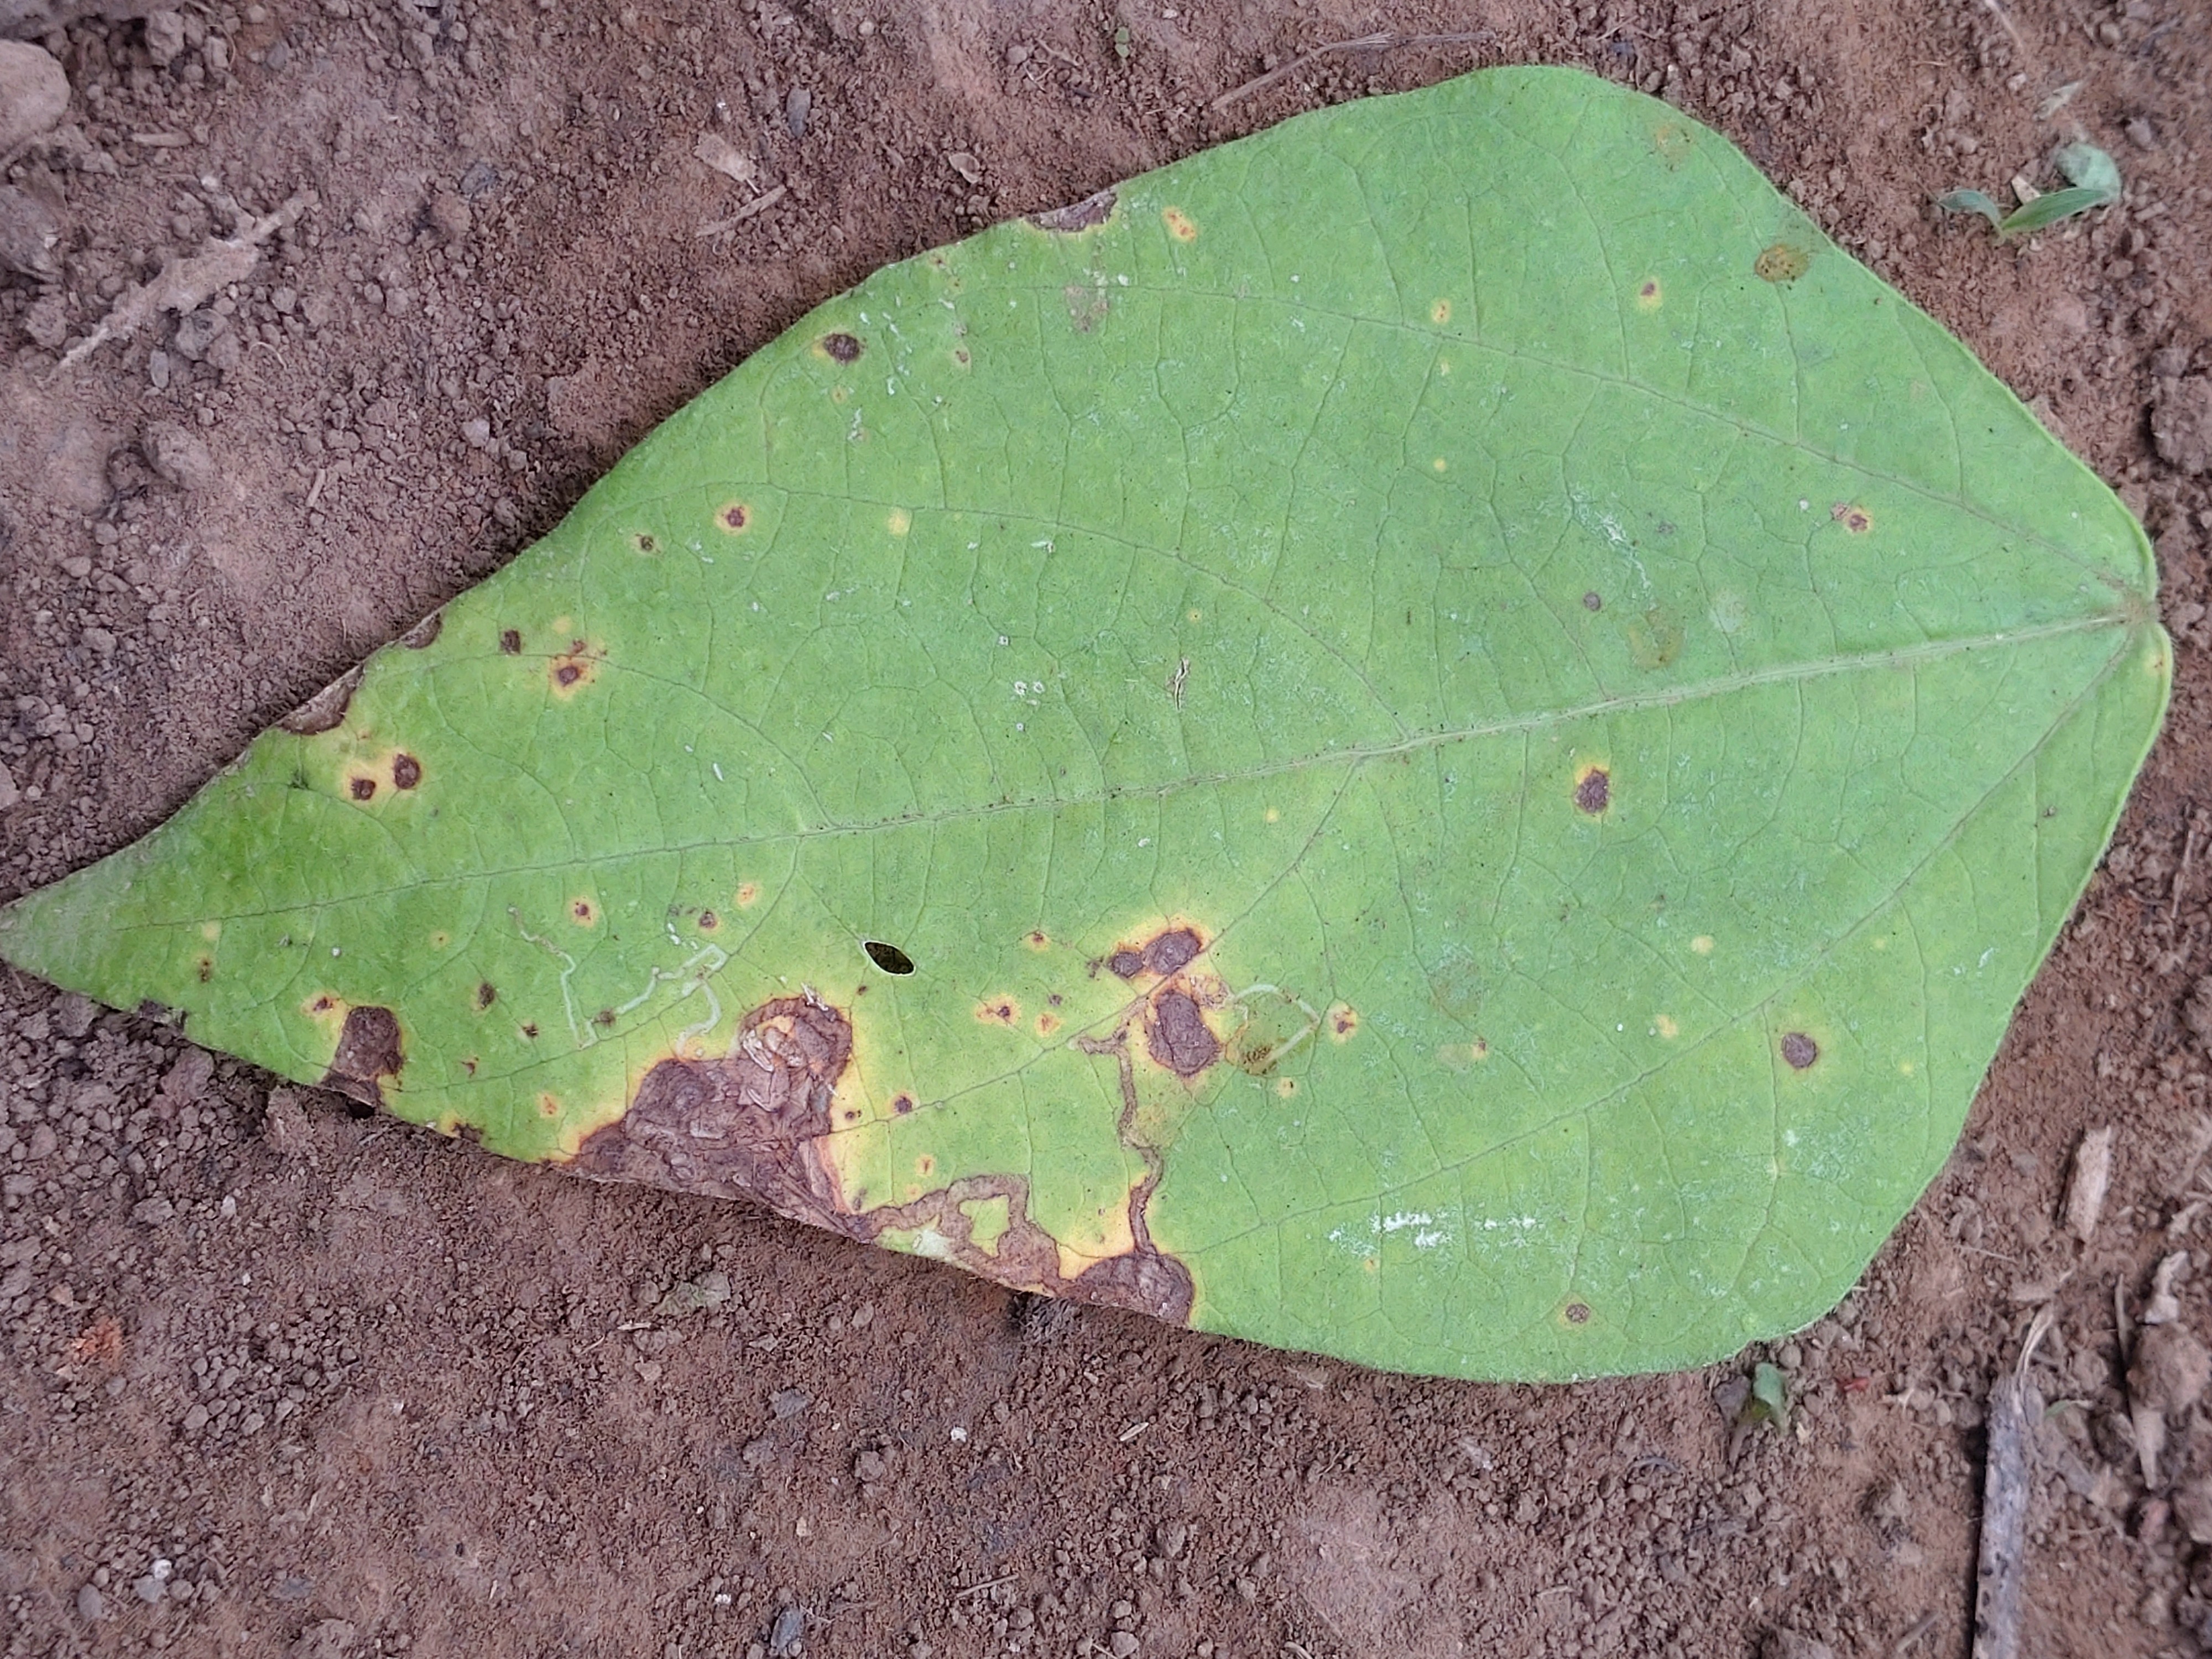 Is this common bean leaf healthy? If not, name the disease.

rust
